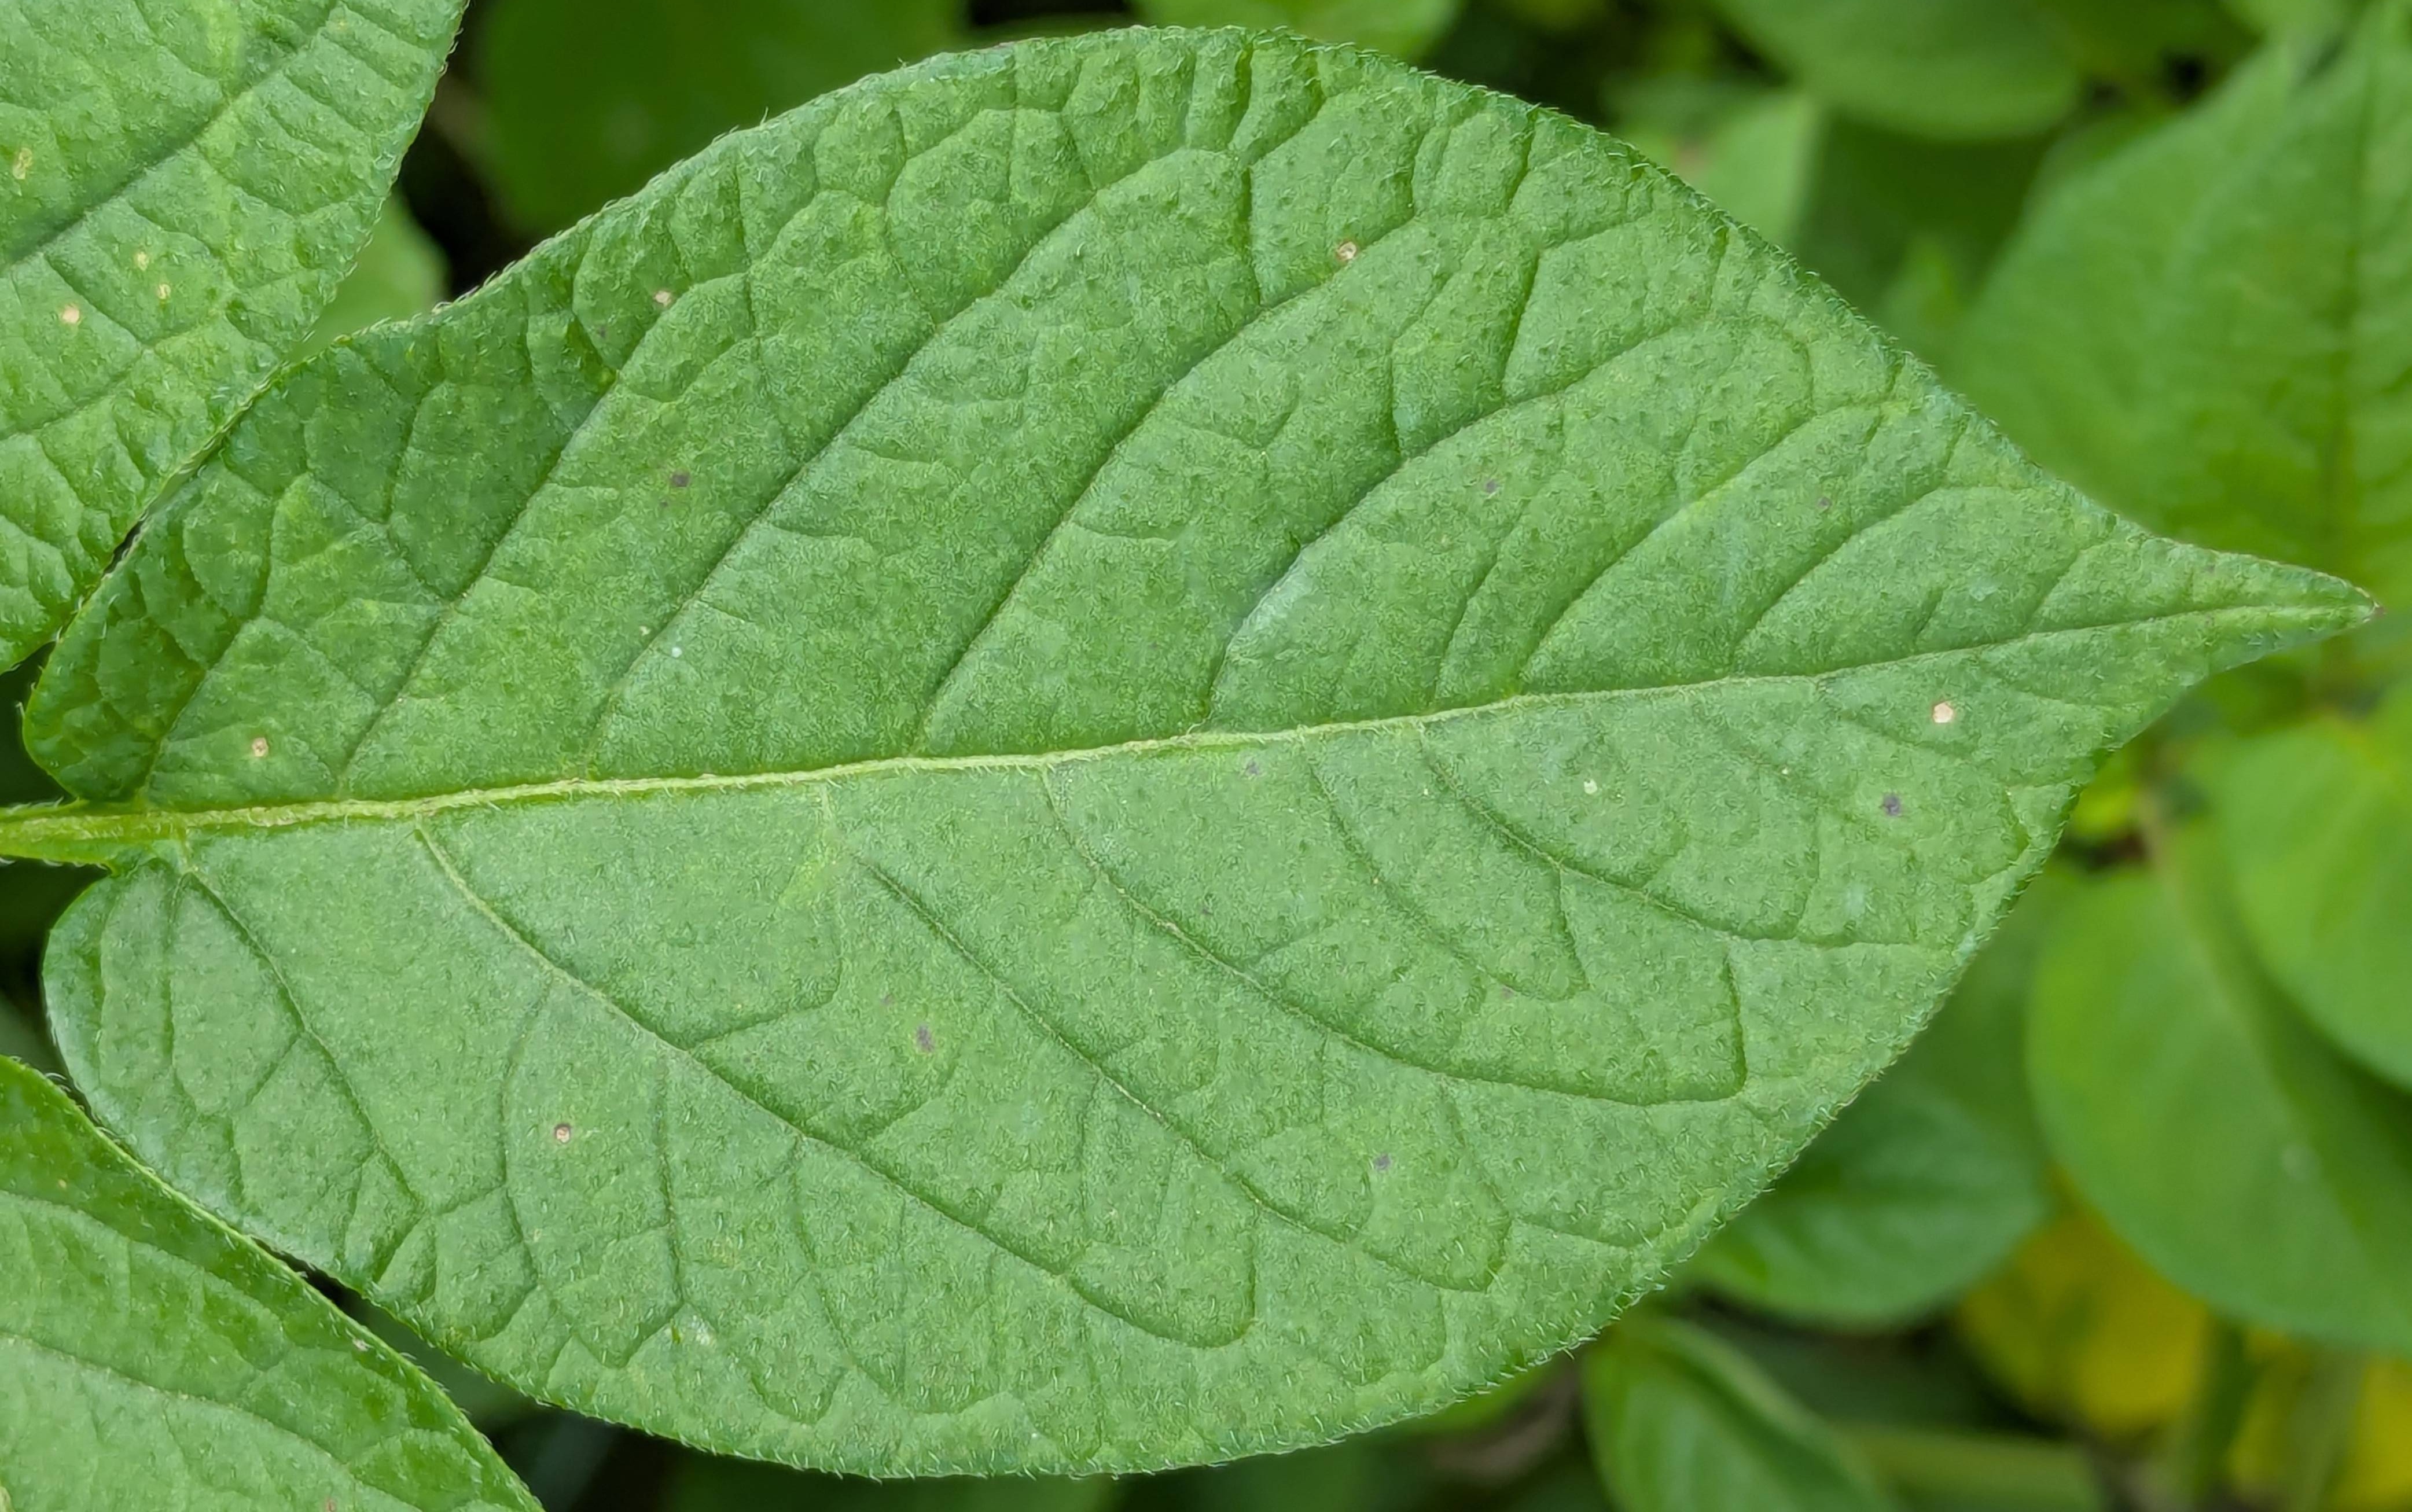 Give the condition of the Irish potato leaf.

healthy
